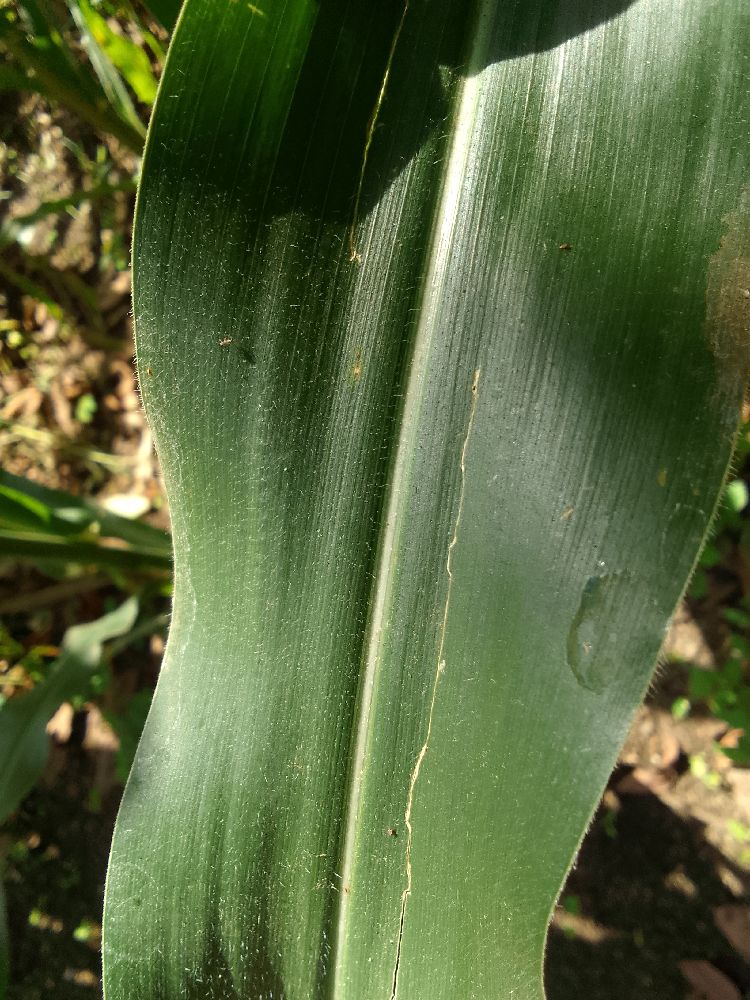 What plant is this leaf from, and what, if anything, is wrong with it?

maize, healthy
